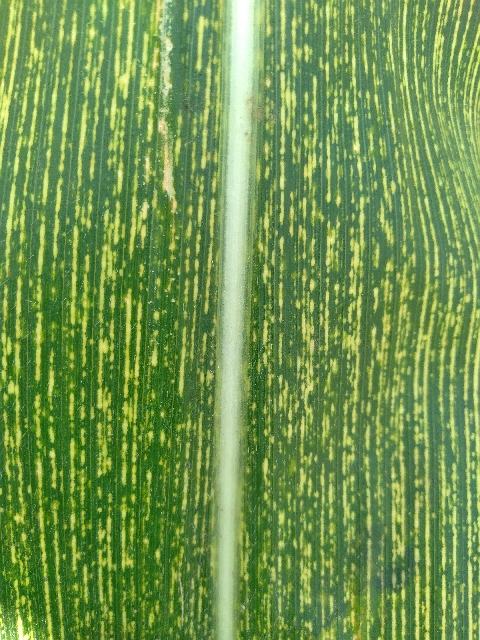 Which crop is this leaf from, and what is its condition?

maize, maize streak virus
